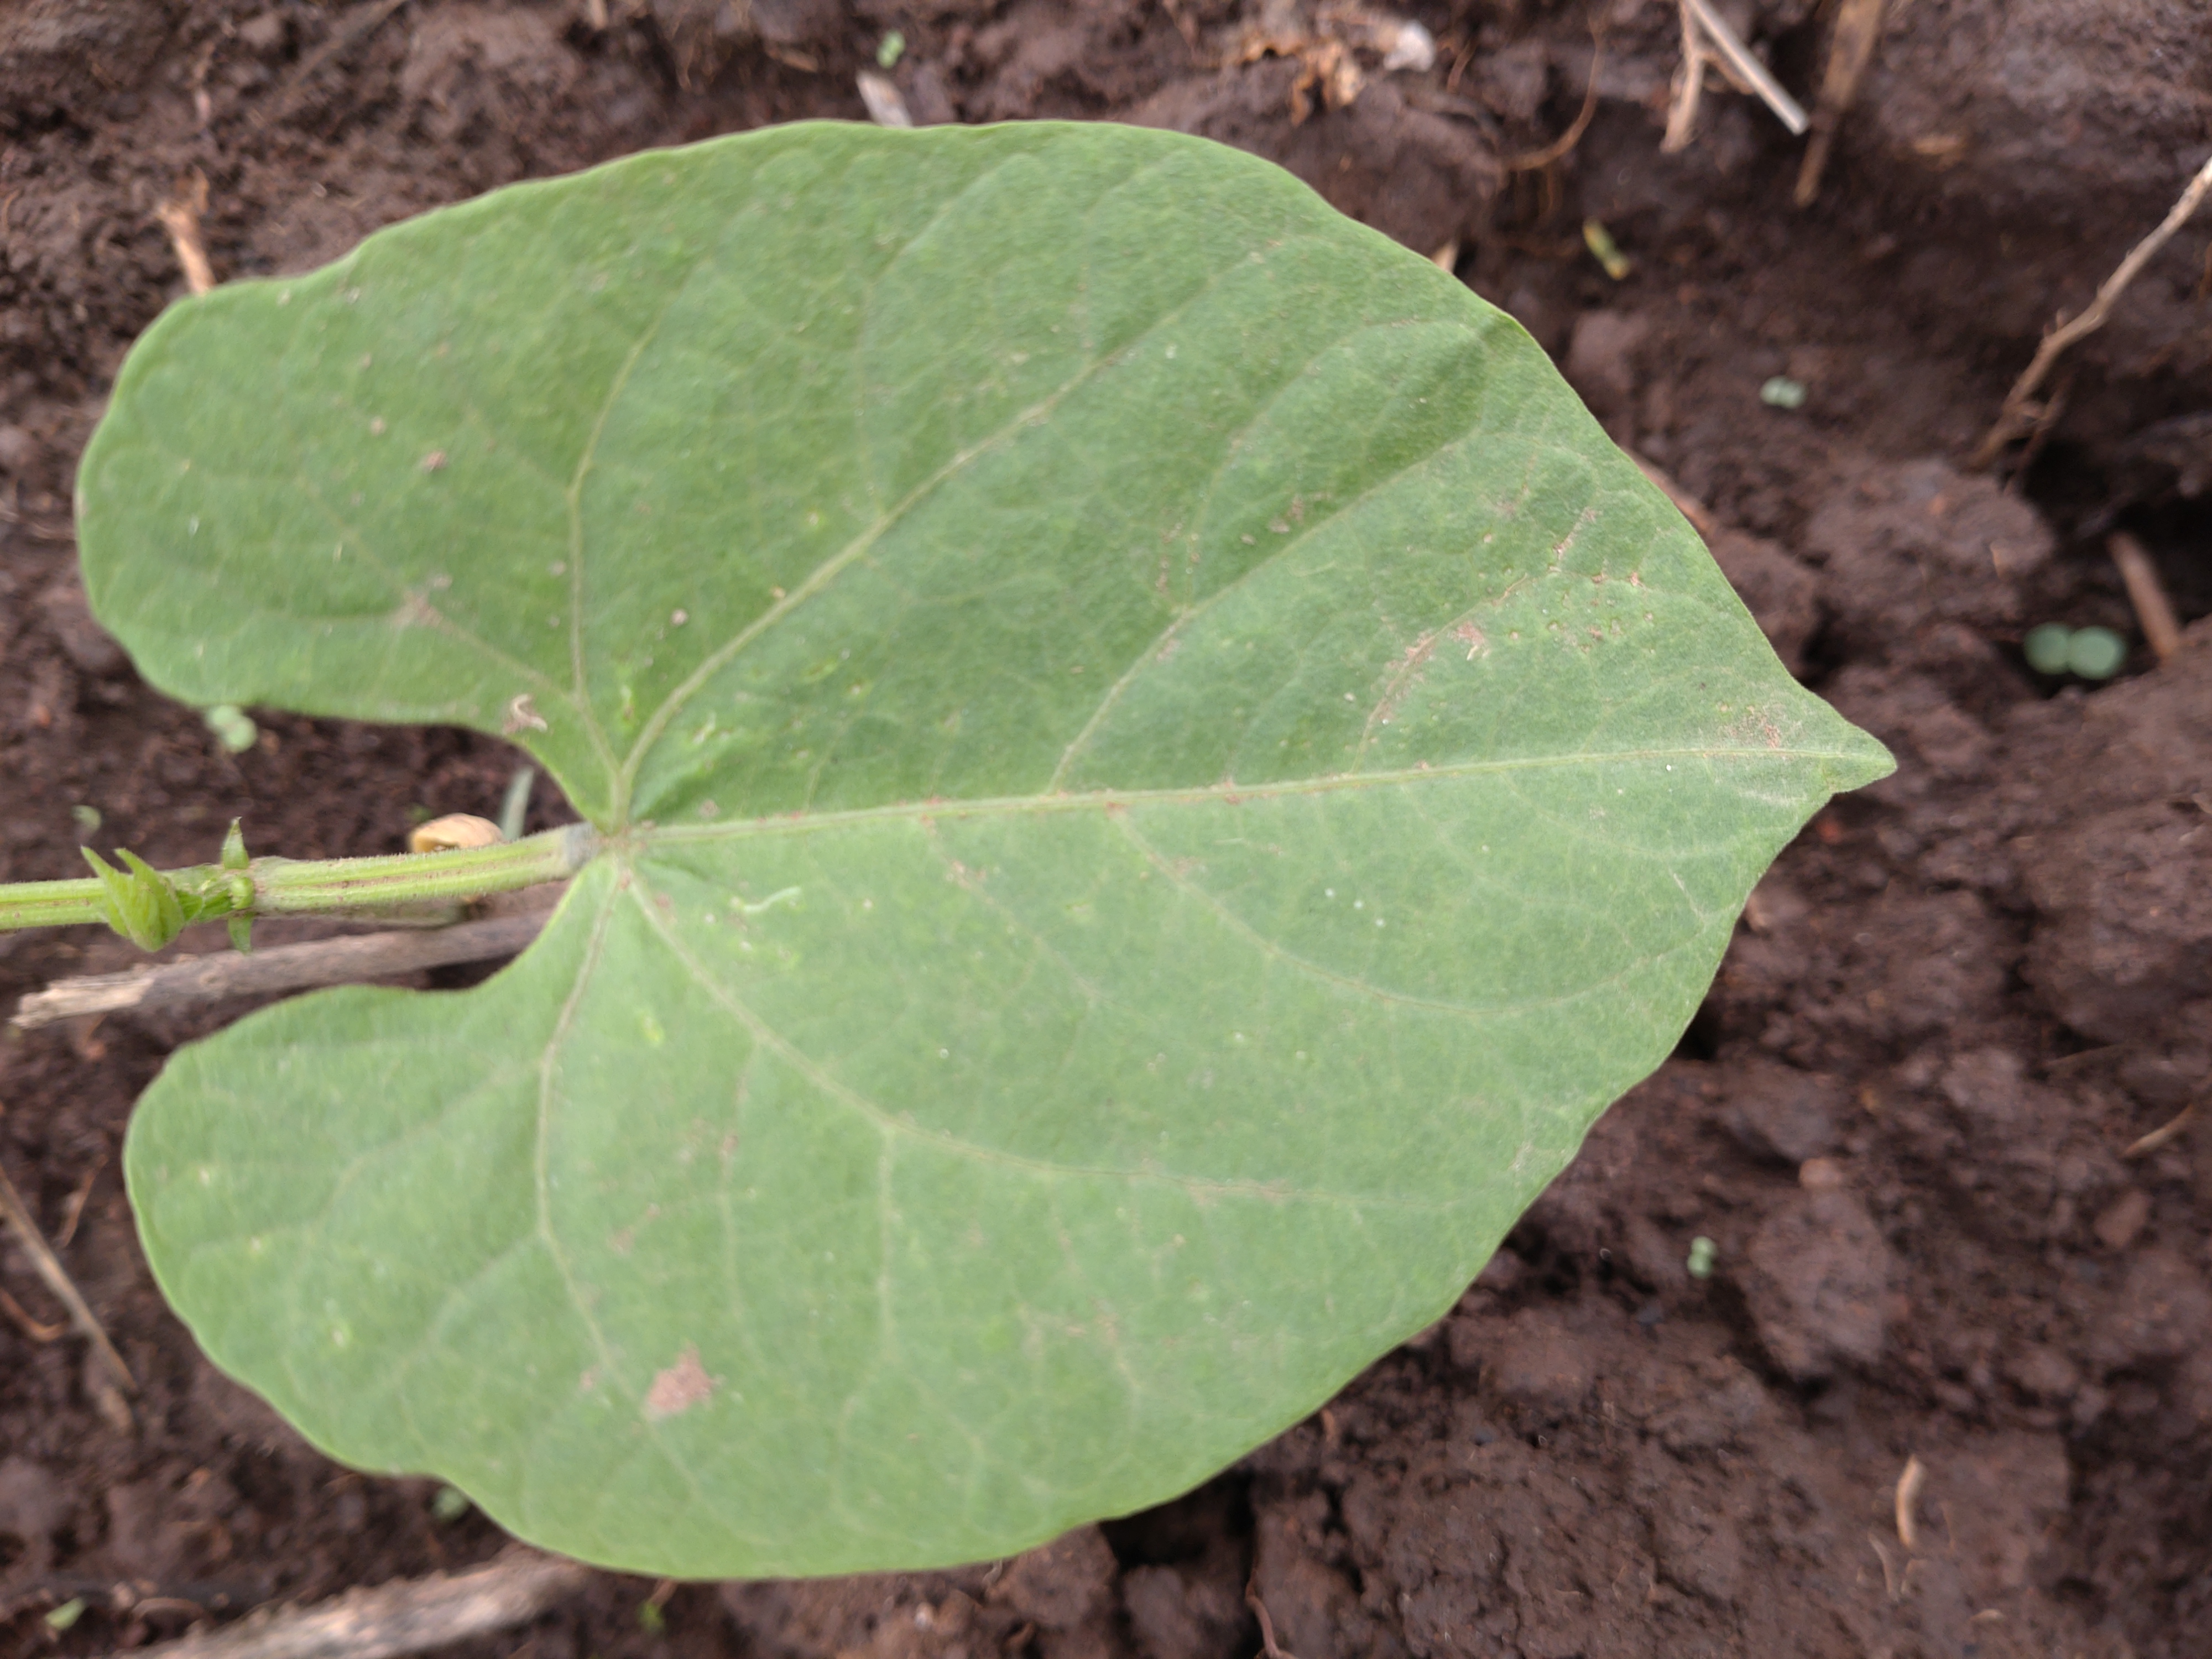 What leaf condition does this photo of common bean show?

healthy
